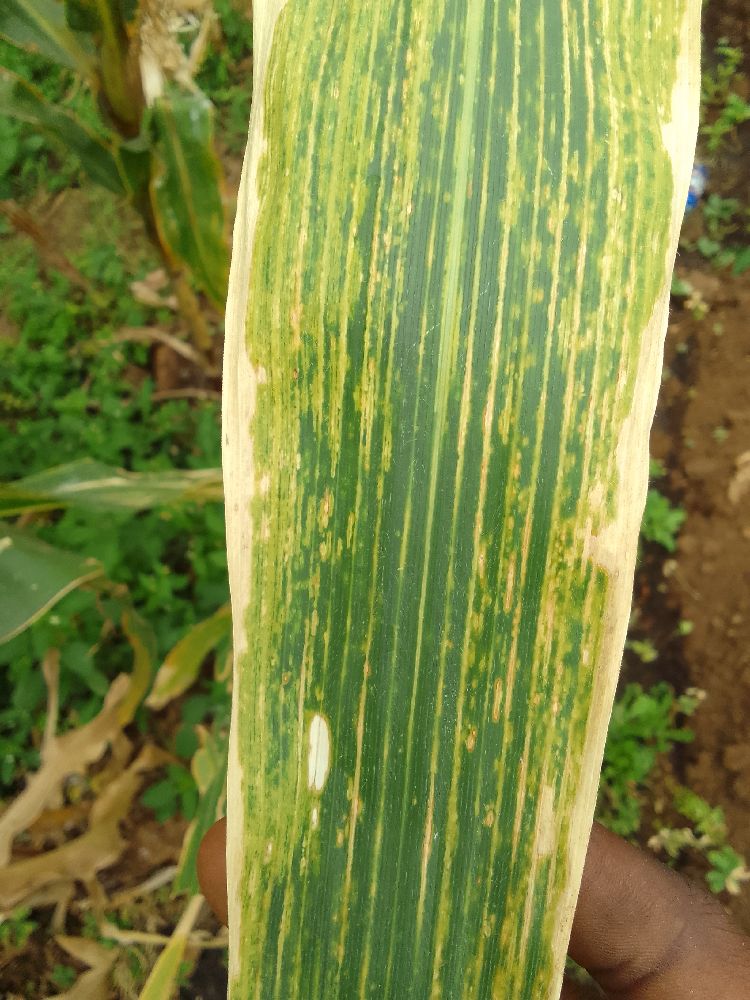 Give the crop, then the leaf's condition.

maize, maize lethal necrosis
